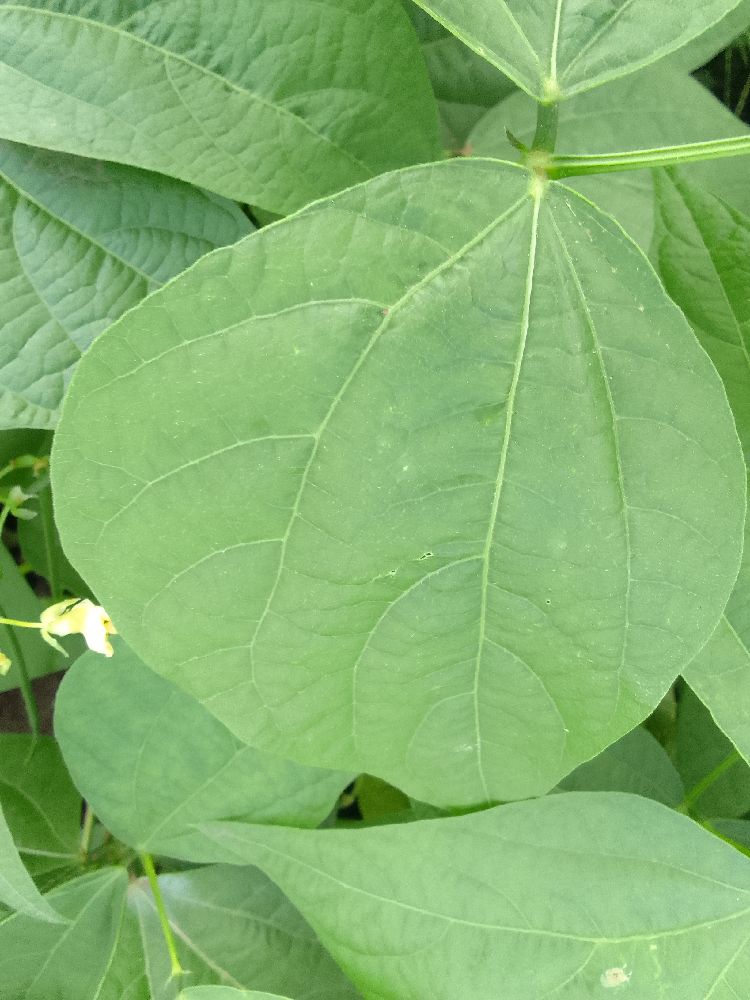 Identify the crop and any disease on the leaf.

common bean, healthy
